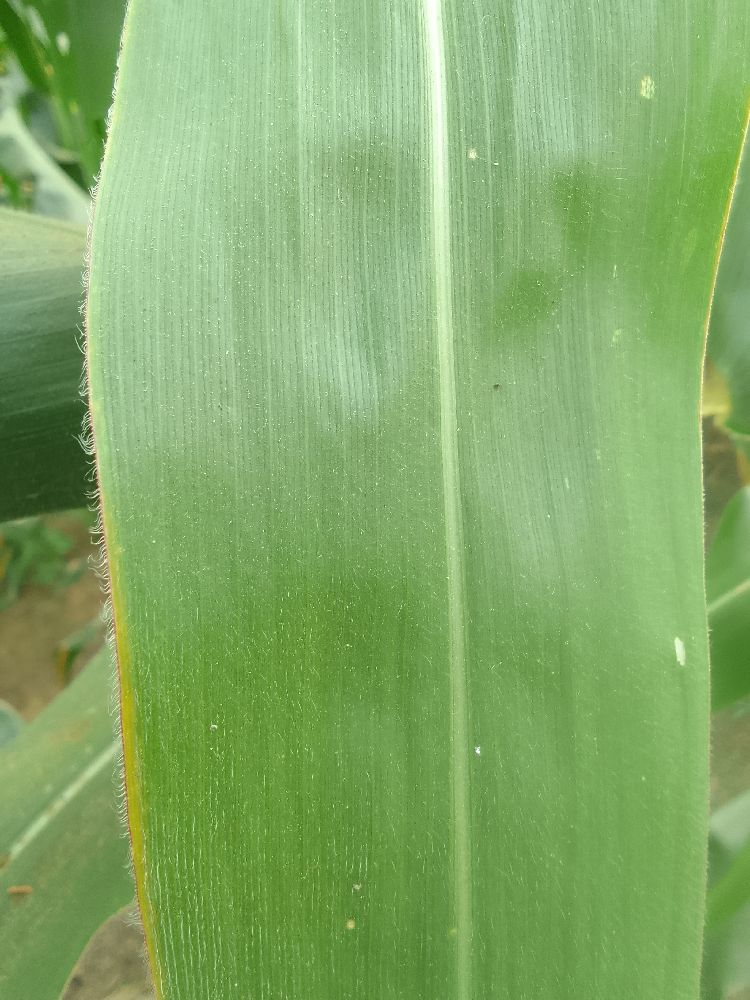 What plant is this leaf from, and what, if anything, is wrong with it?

maize, healthy
